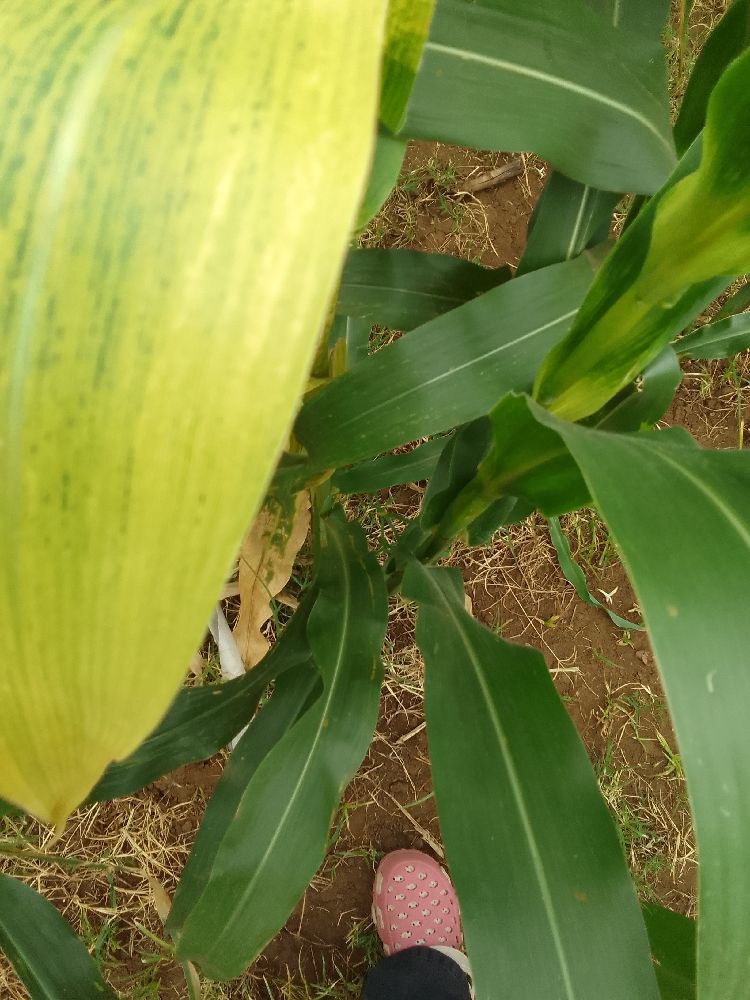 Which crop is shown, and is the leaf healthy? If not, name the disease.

maize, maize lethal necrosis
